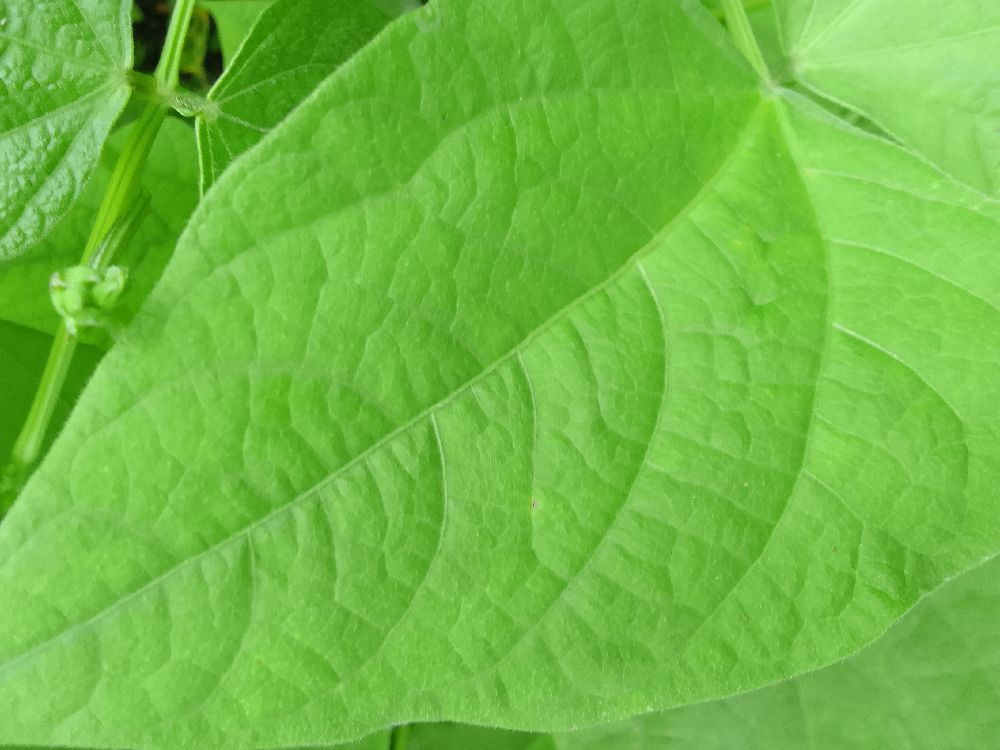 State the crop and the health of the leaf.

common bean, healthy
